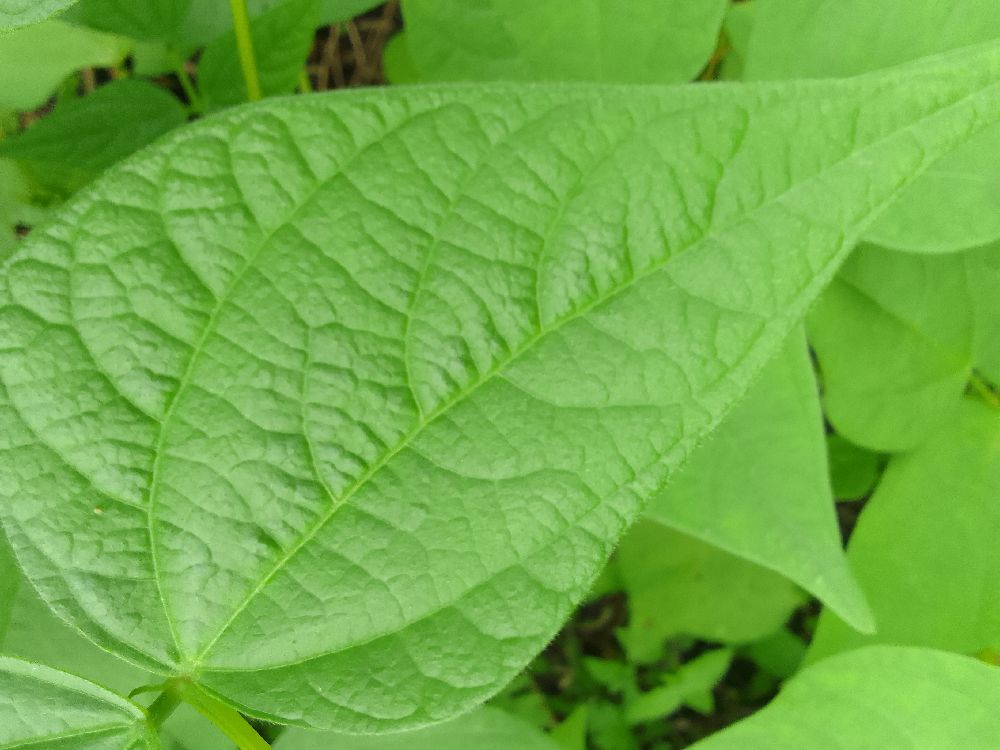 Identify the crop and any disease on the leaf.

common bean, healthy
